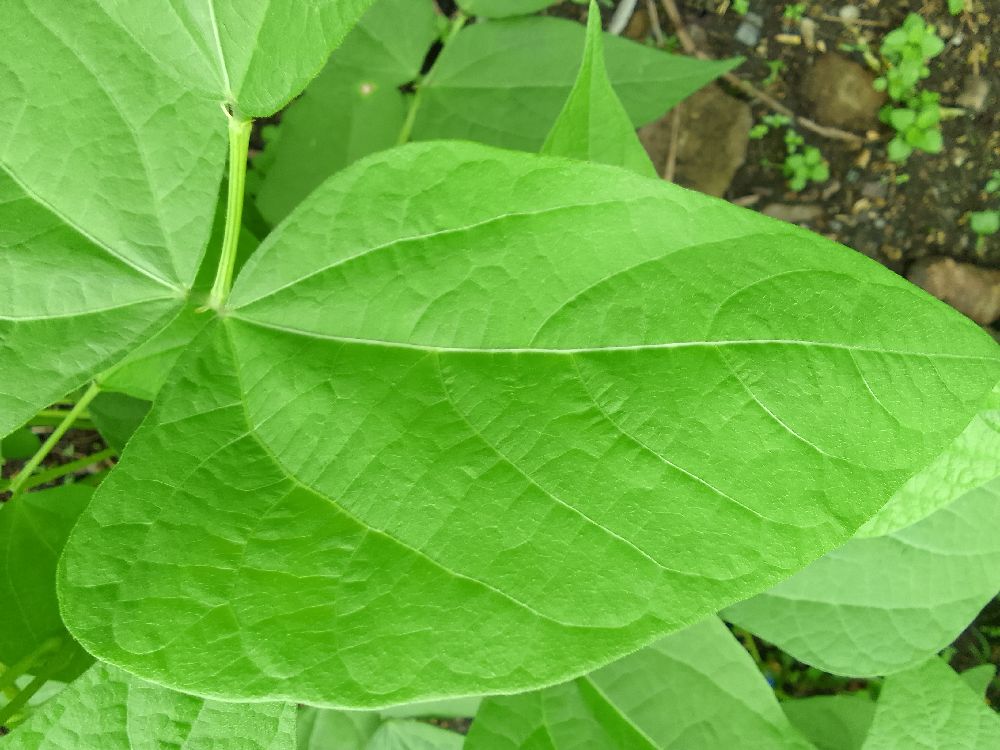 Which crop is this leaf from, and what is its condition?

common bean, healthy
